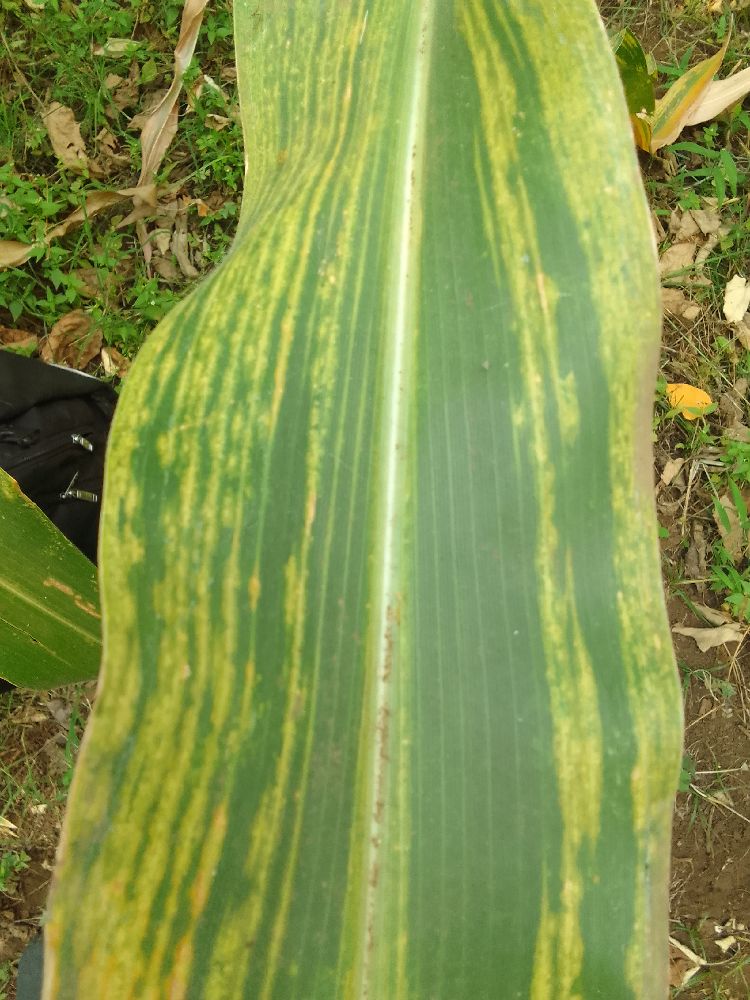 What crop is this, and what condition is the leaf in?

maize, maize lethal necrosis
